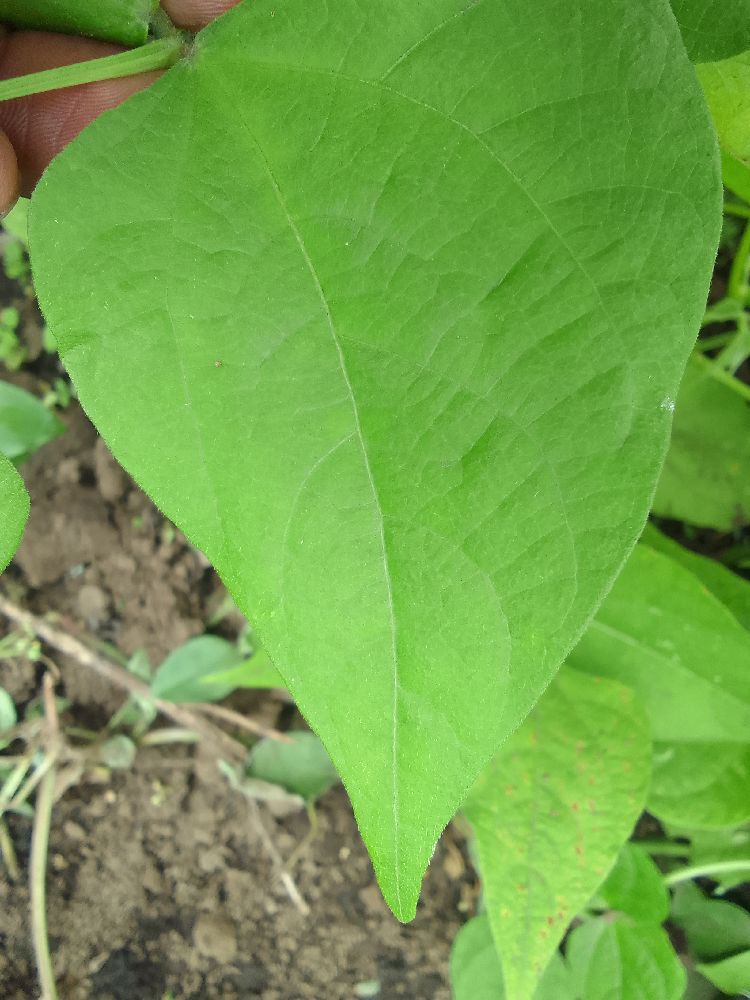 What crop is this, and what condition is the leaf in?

common bean, healthy
